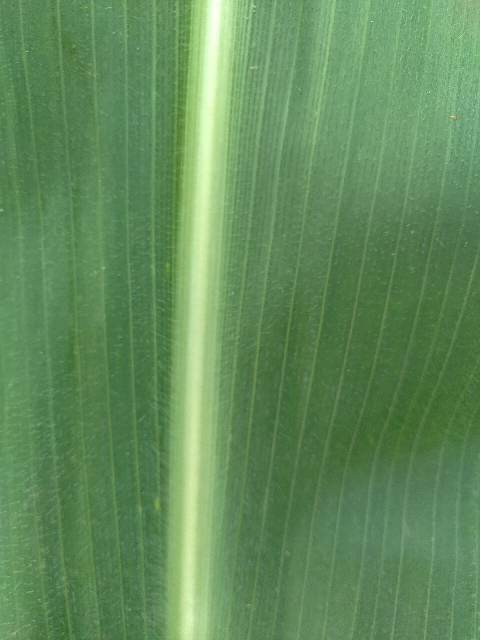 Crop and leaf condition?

maize, healthy
